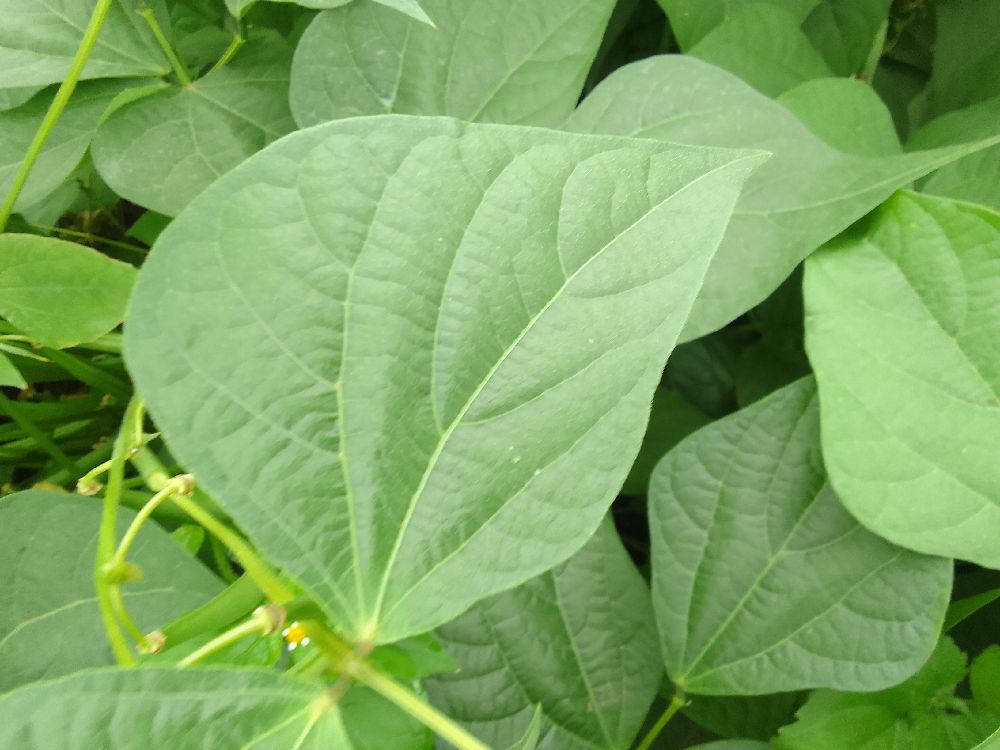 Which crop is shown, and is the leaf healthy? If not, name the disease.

common bean, healthy
